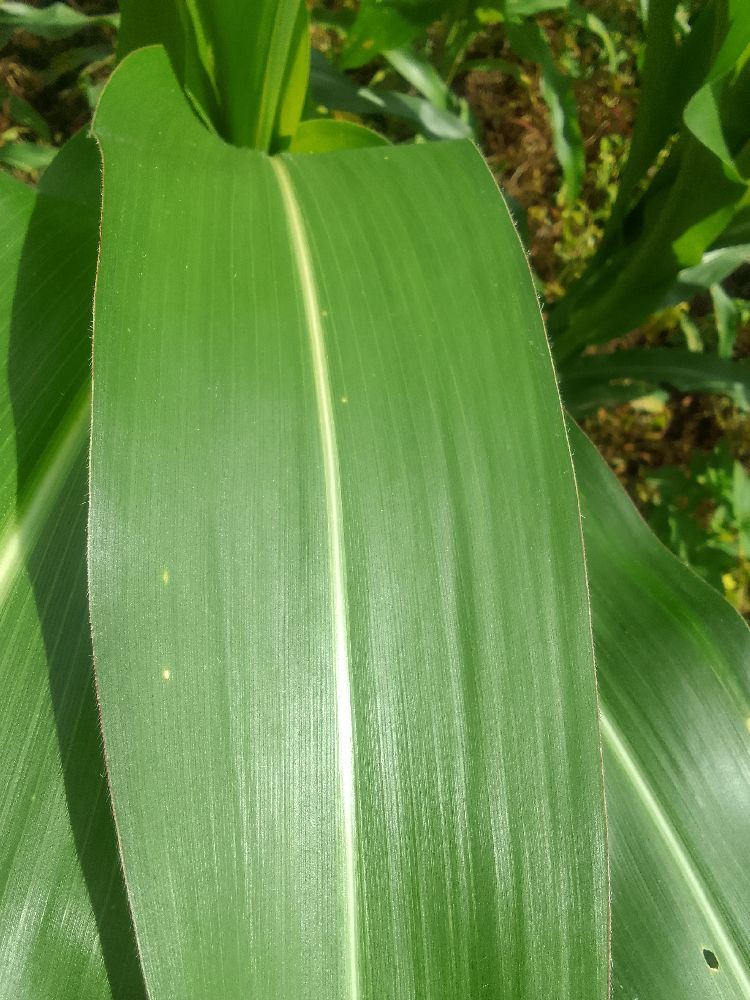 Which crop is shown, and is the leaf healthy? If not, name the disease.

maize, healthy
